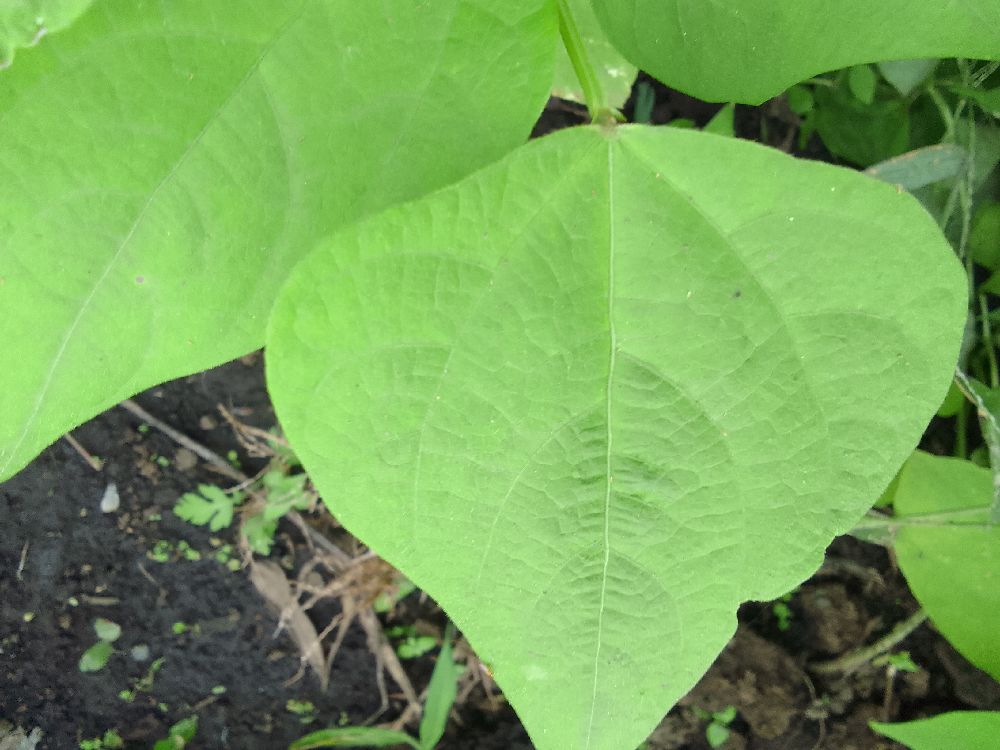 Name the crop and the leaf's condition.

common bean, healthy
